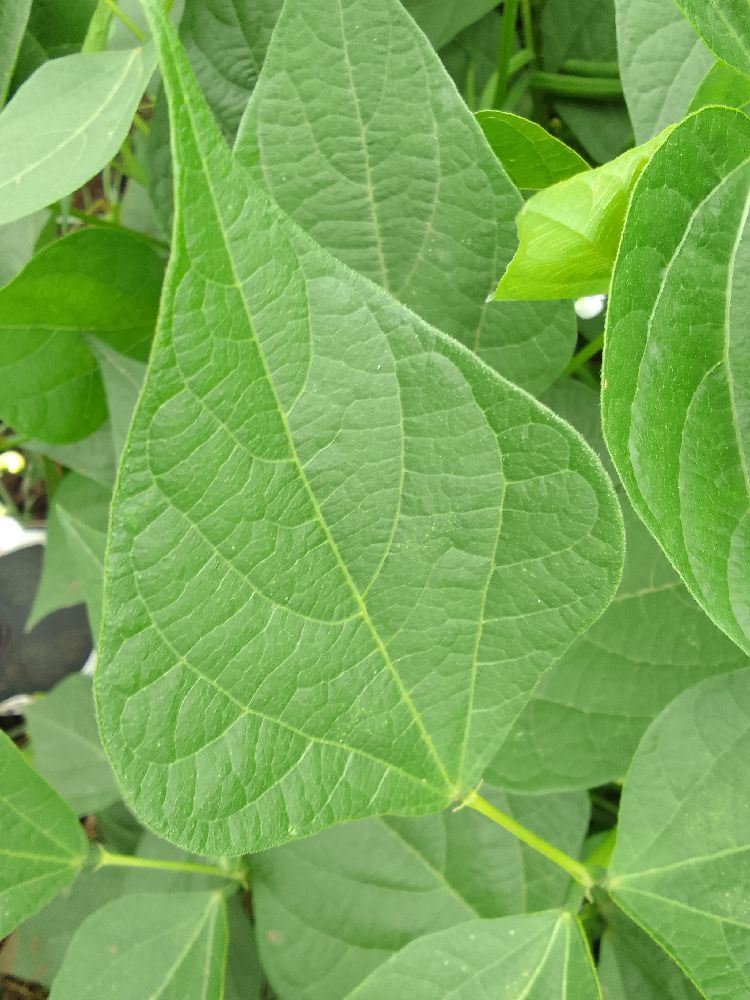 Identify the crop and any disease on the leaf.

common bean, healthy
